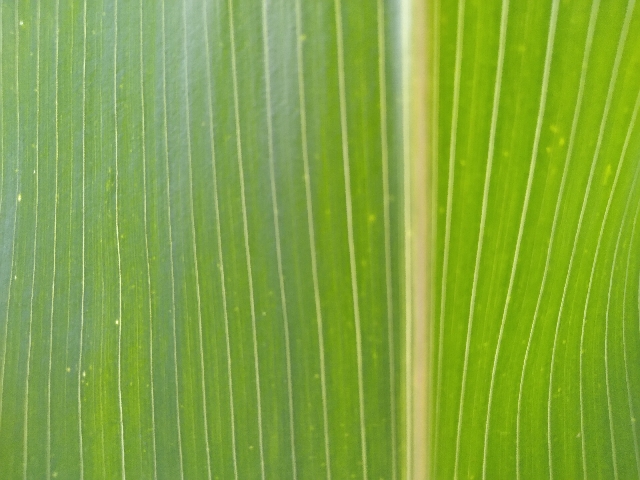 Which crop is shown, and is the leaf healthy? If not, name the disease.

maize, healthy
